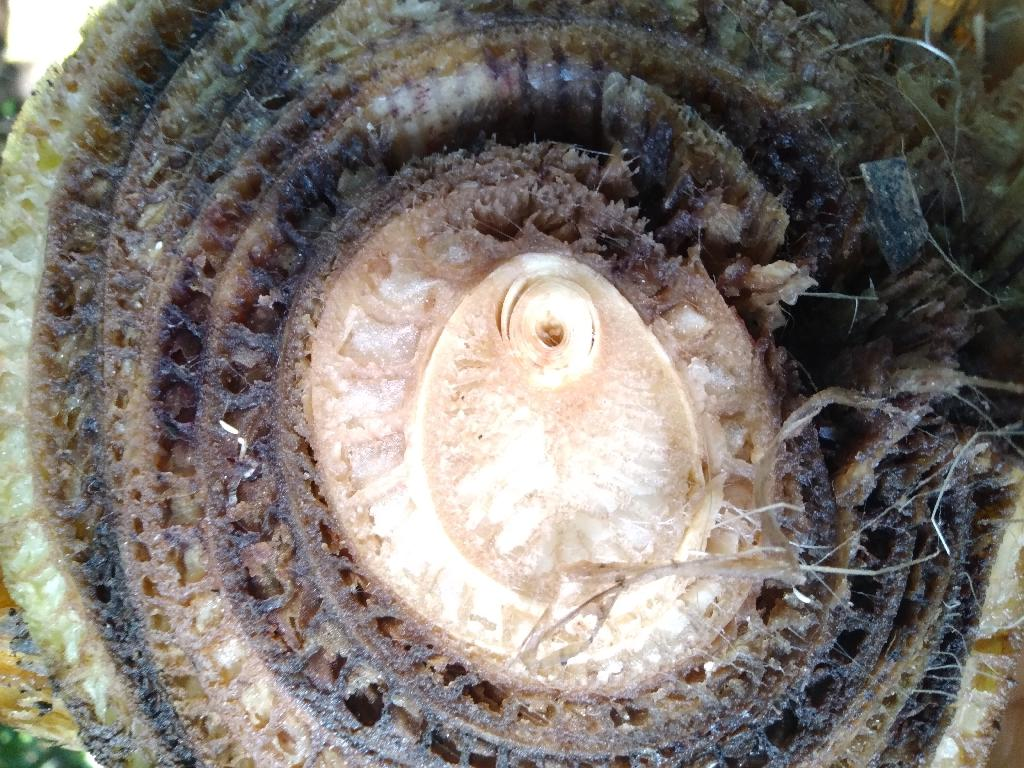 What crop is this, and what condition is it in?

banana, fusarium wilt race 1
